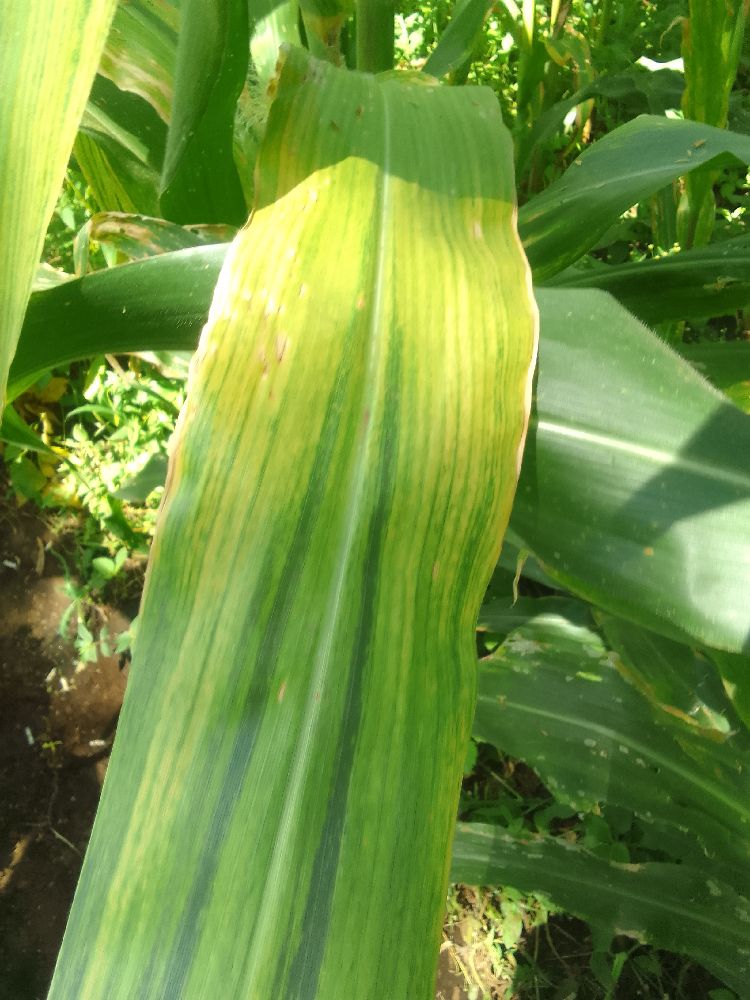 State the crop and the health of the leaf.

maize, maize lethal necrosis
